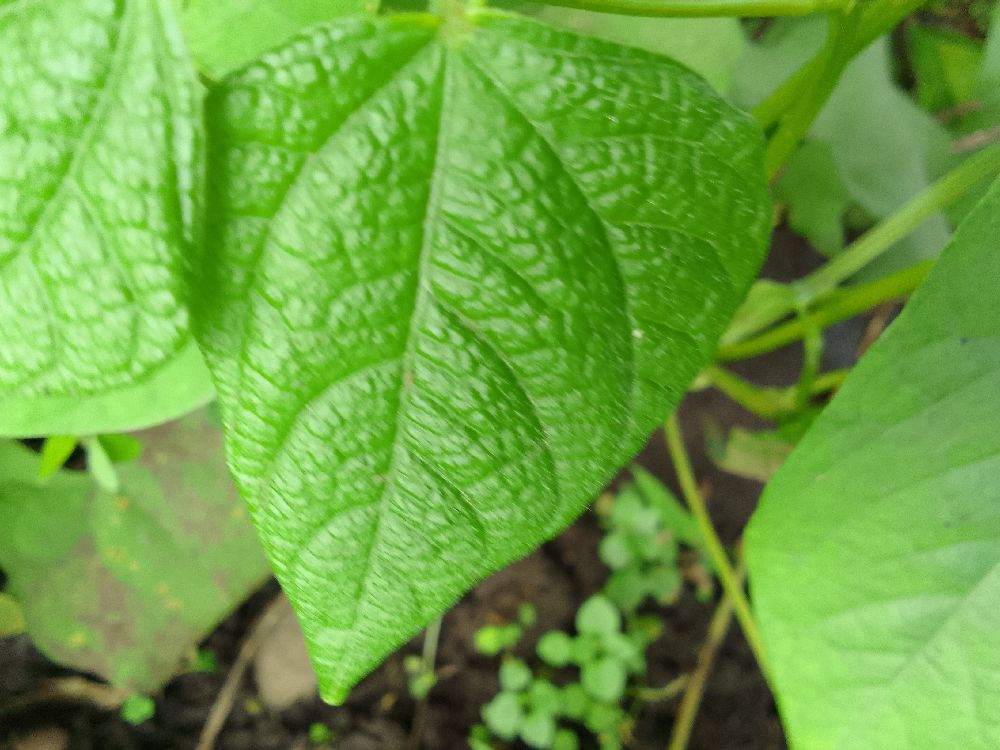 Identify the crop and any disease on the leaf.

common bean, healthy
